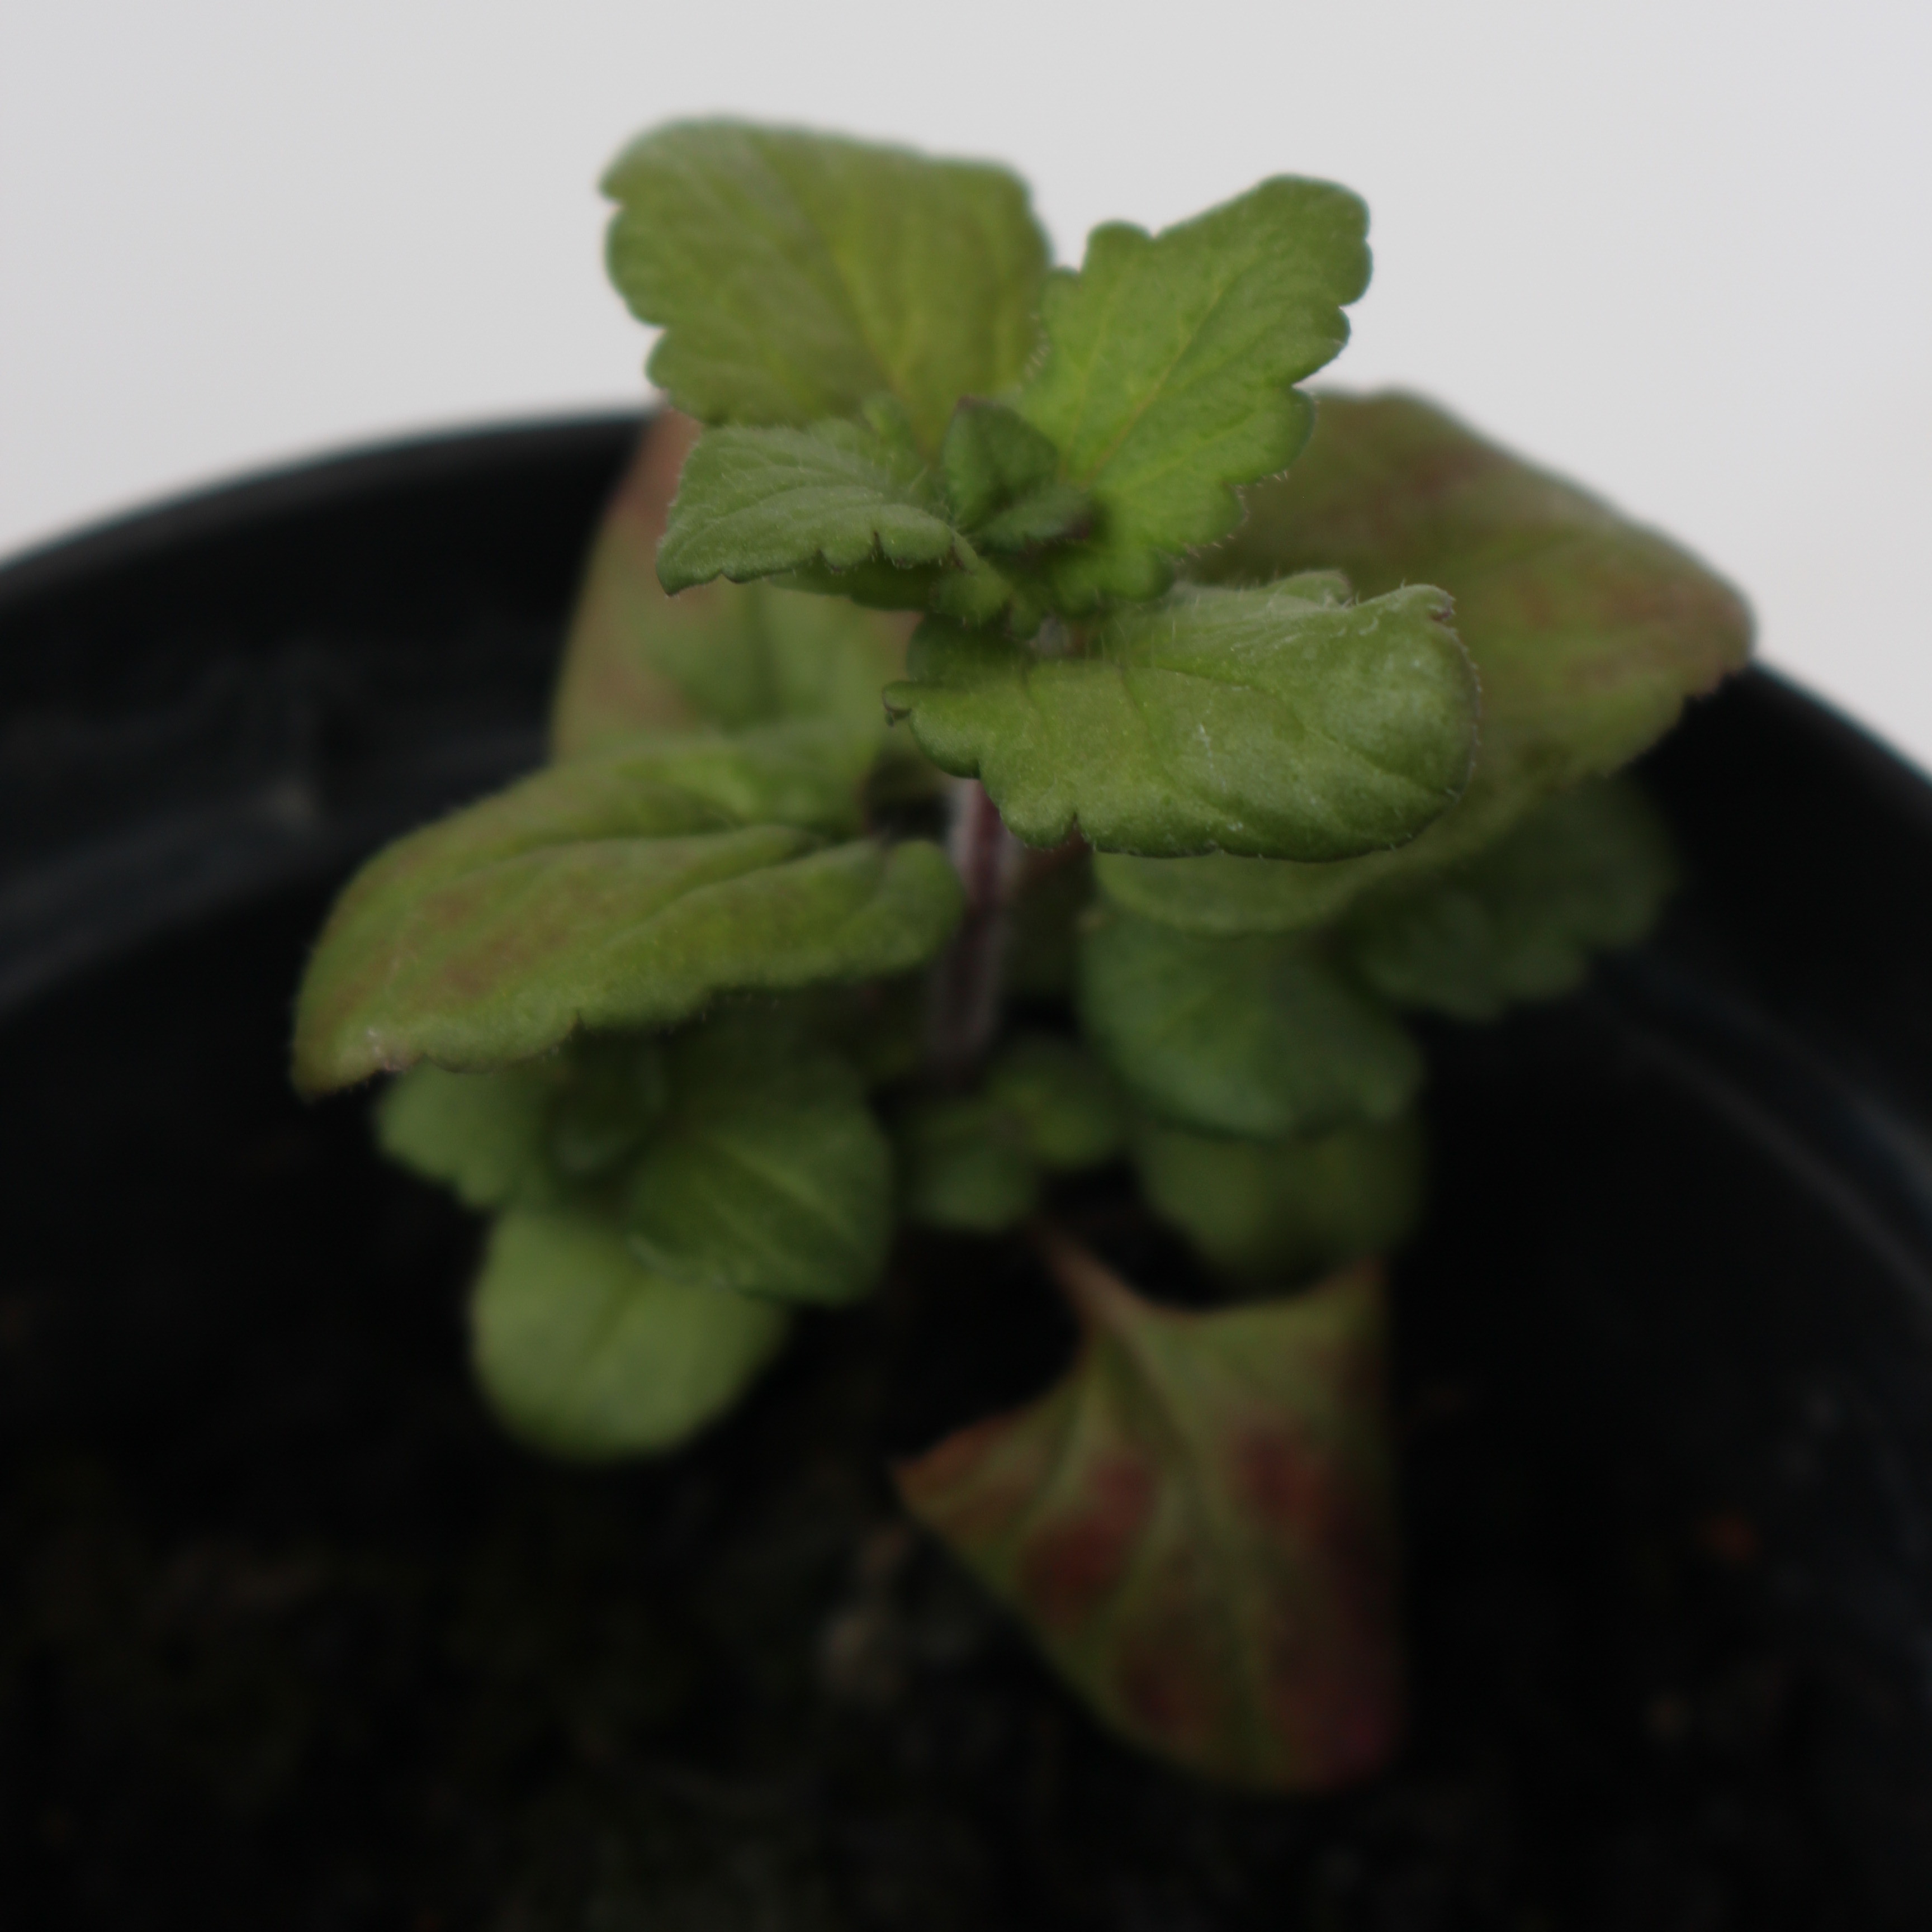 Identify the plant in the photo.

Veronica persica
